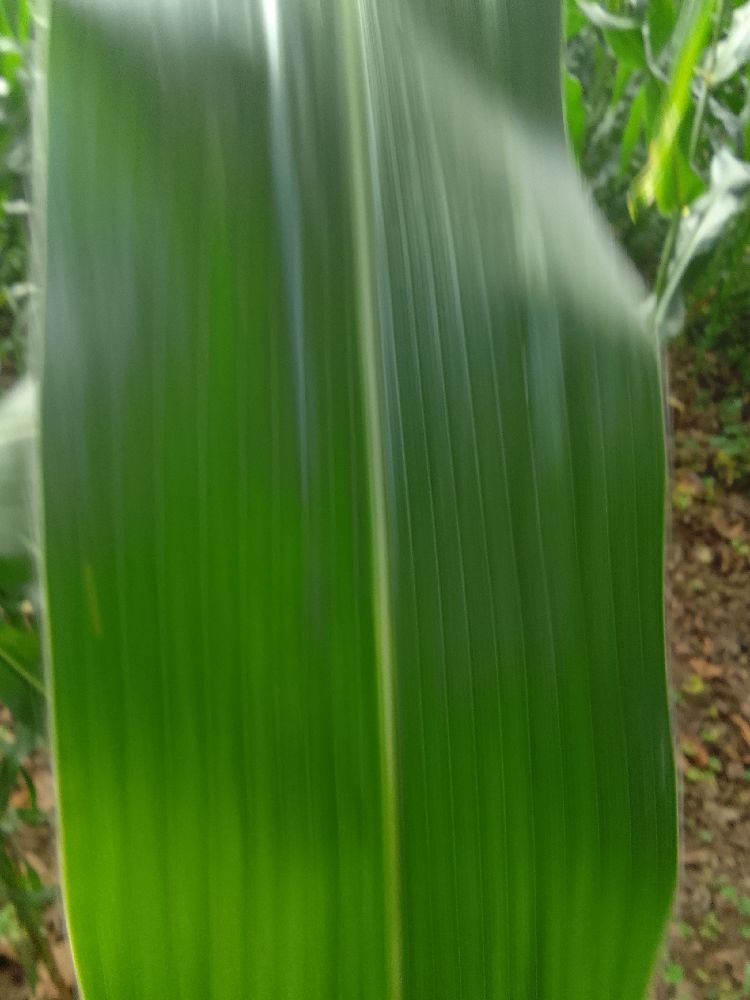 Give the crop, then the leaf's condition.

maize, healthy
